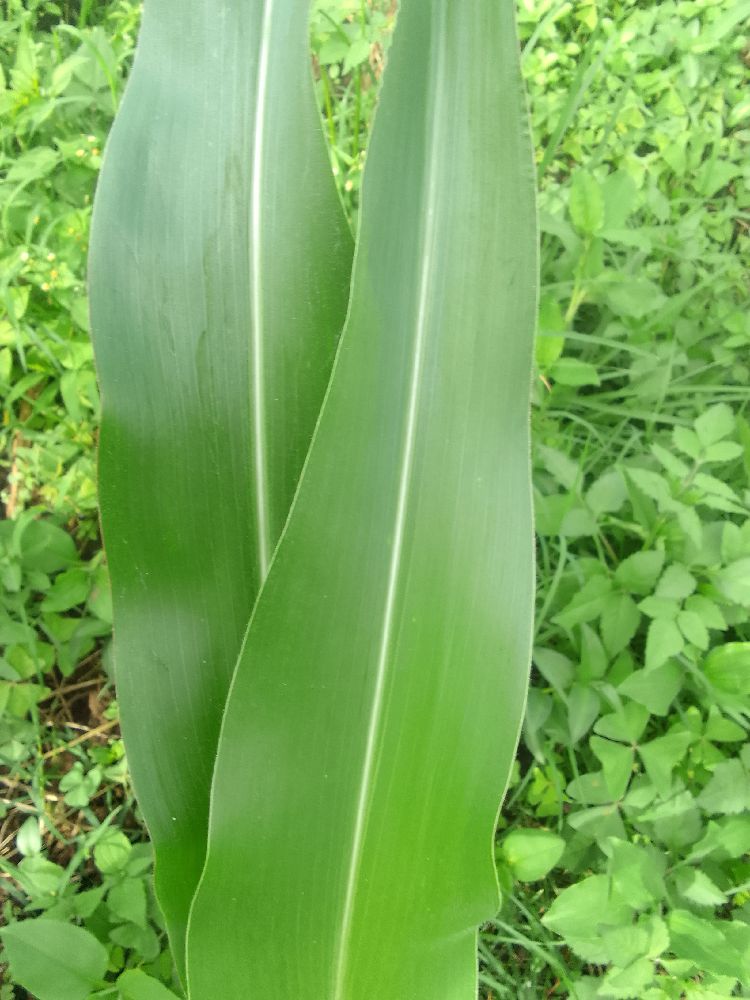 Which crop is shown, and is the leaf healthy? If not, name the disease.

maize, healthy
